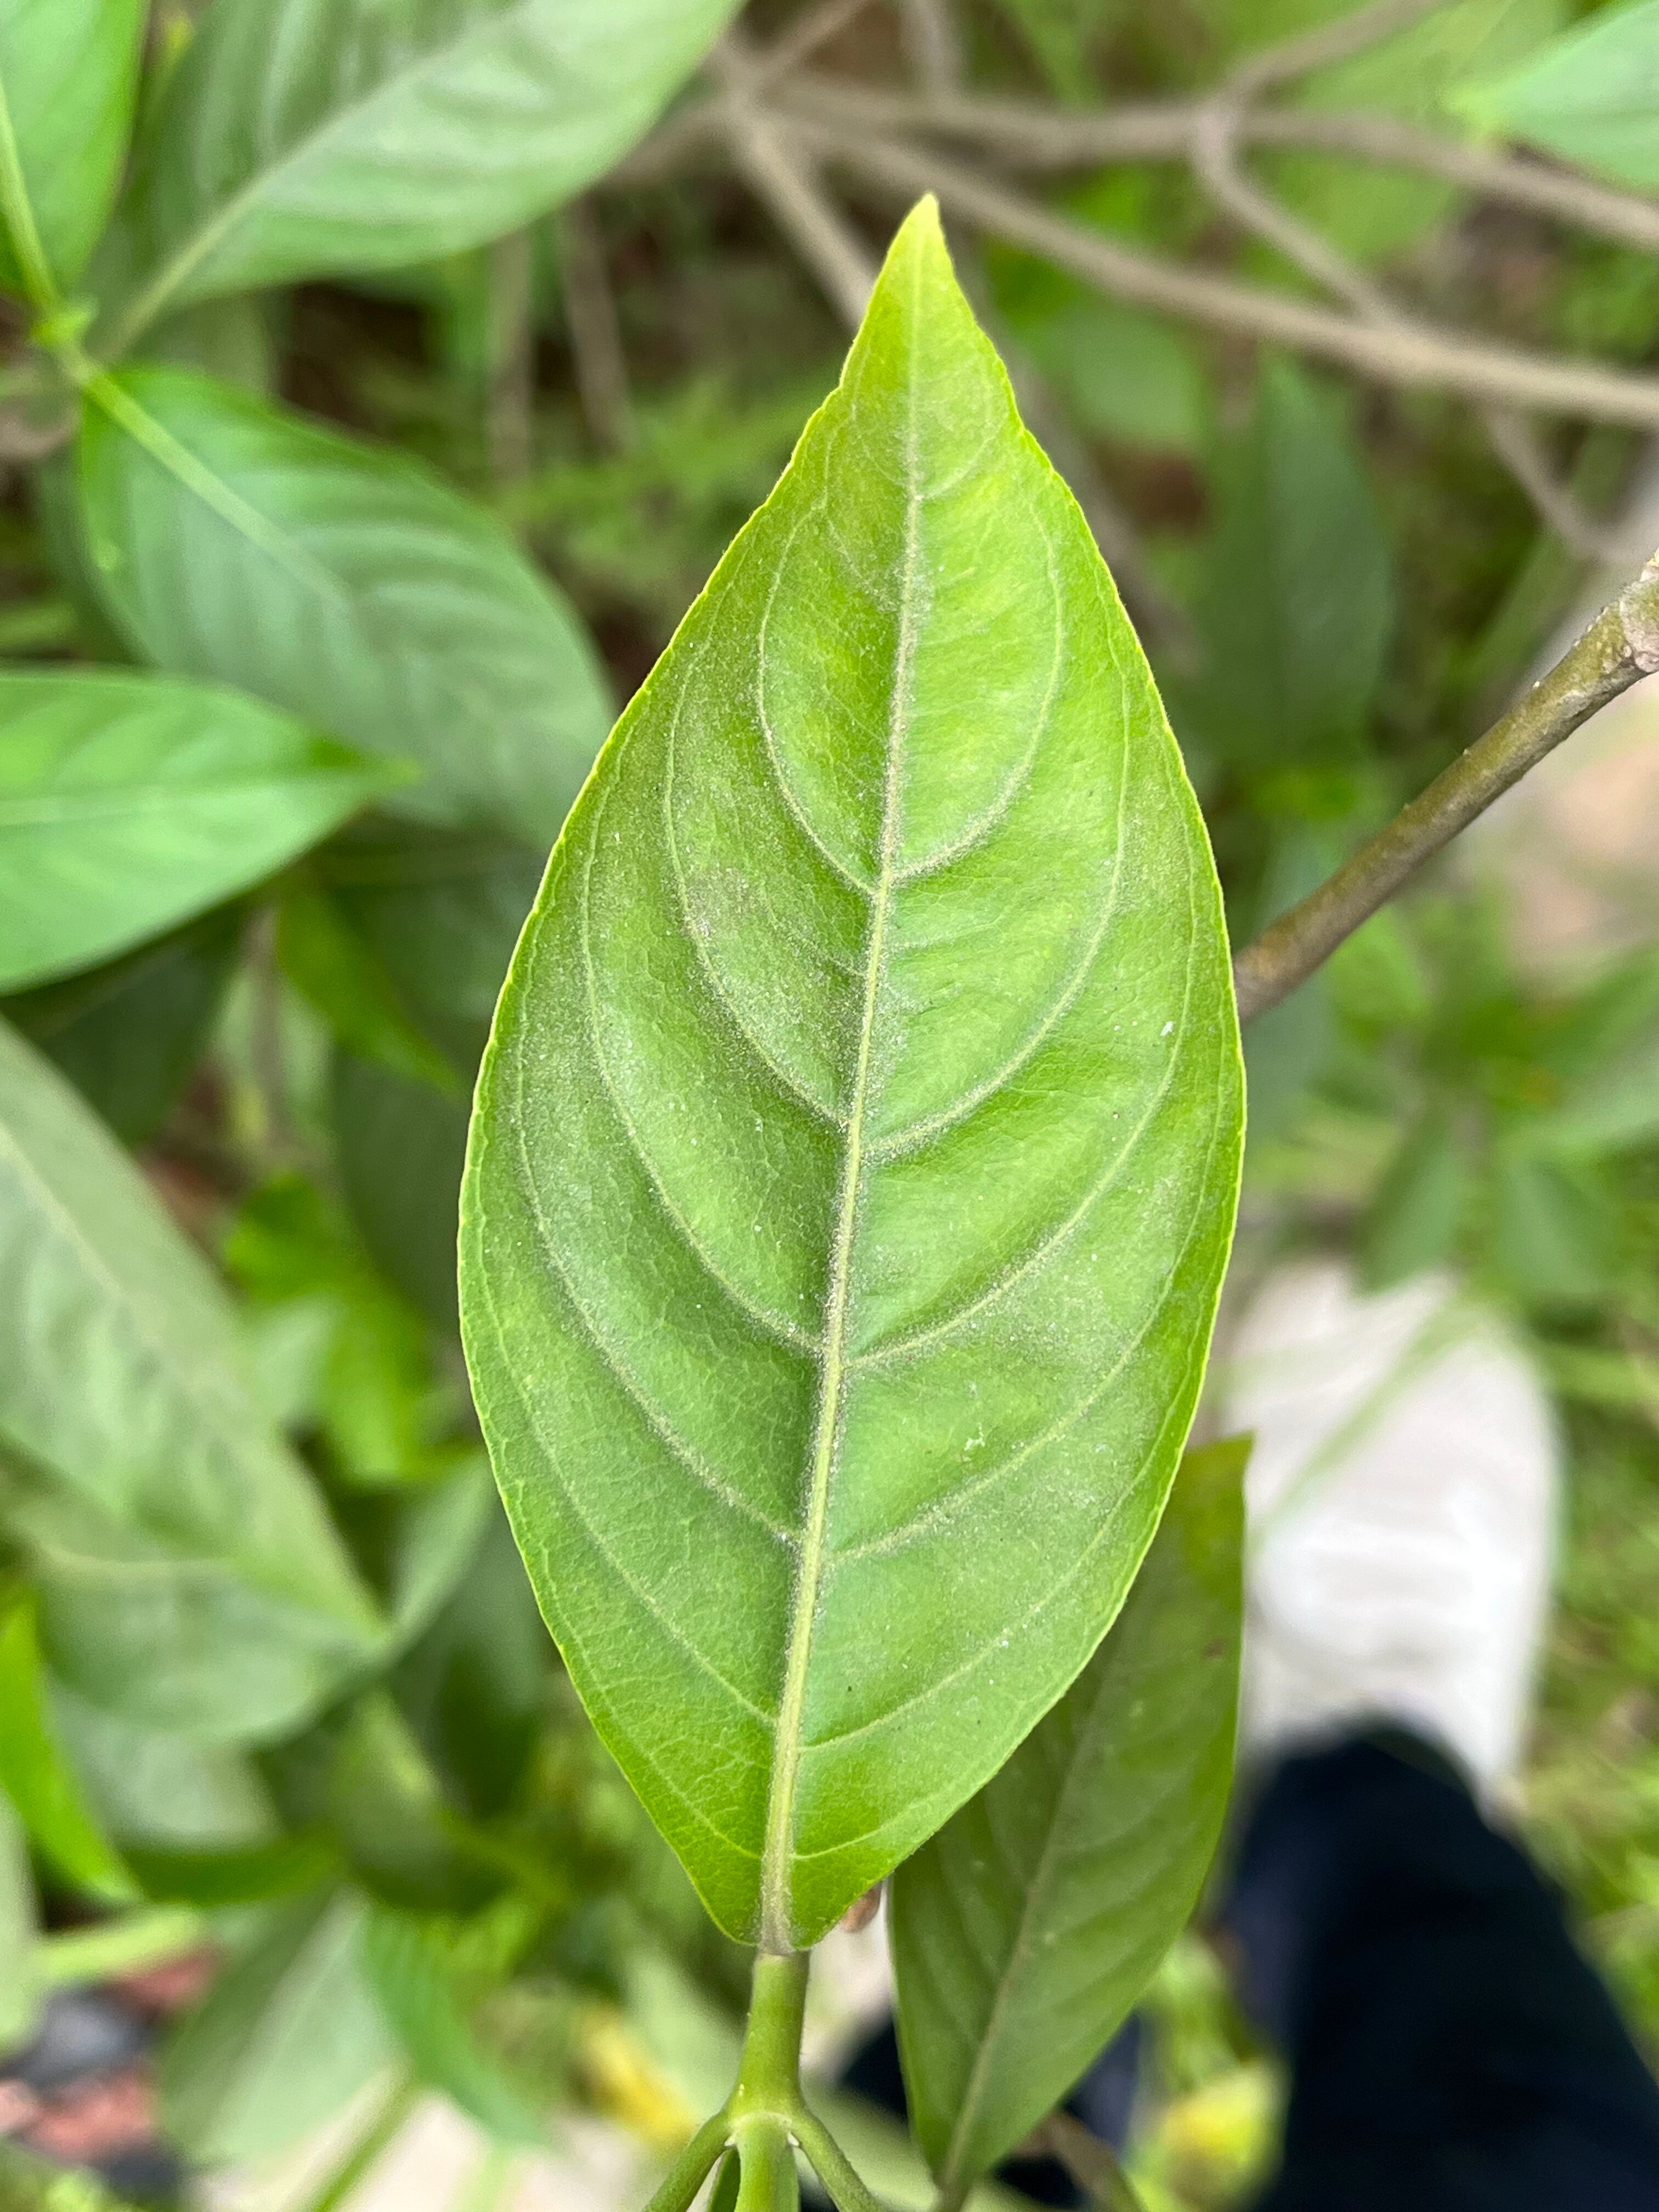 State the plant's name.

vasaka
